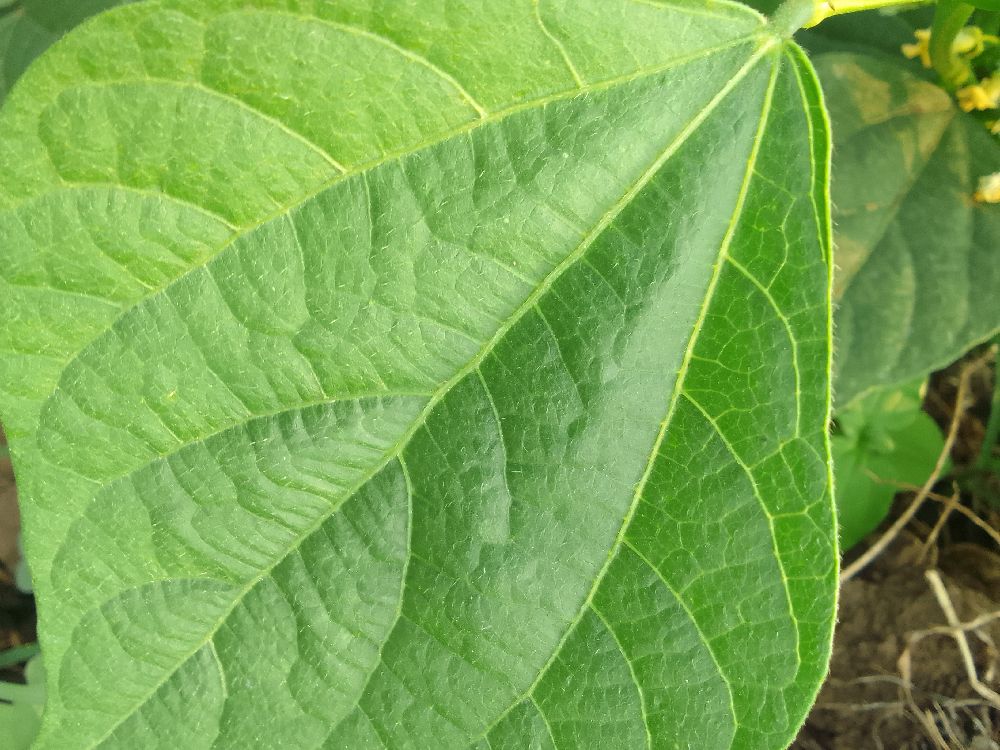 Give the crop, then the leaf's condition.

common bean, healthy
